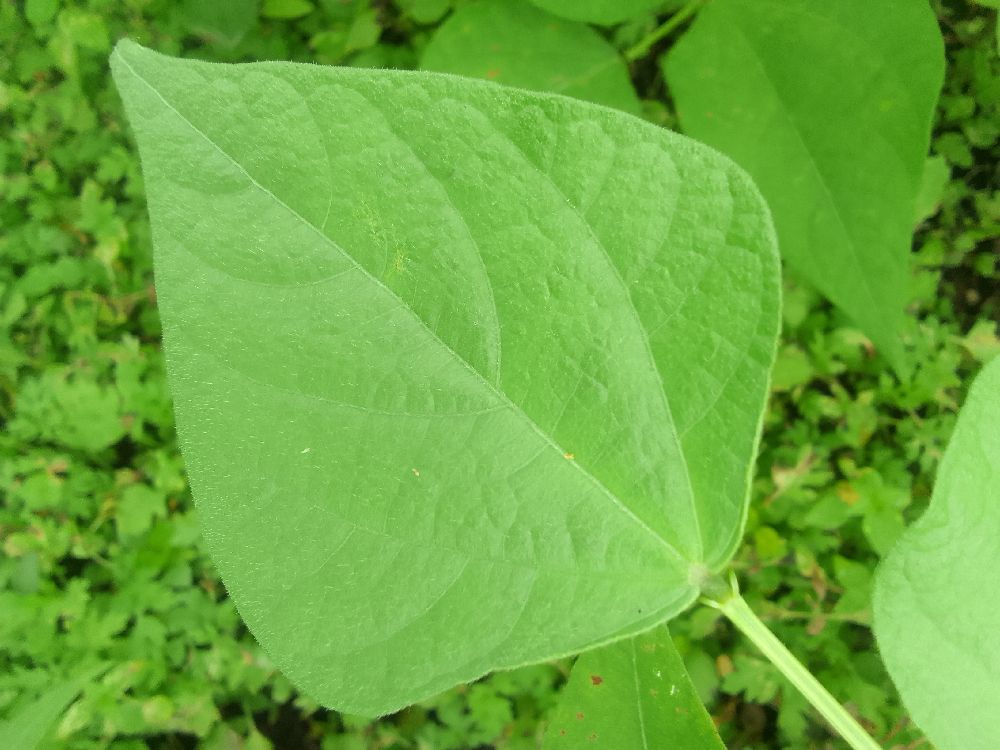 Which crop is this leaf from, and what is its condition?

common bean, healthy
